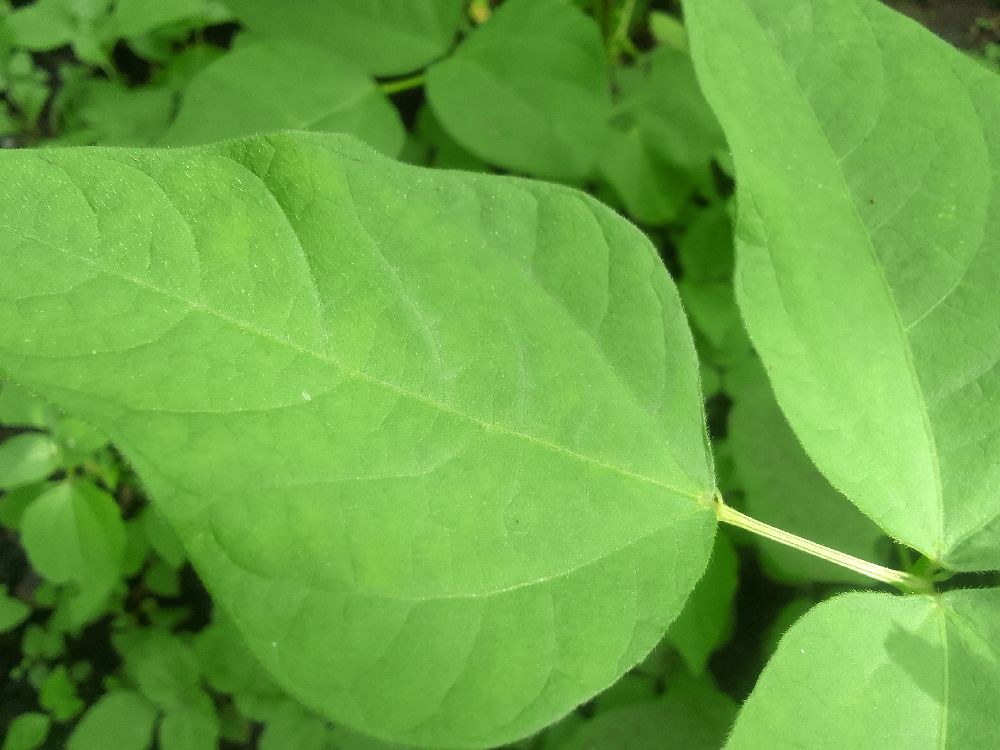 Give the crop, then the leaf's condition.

common bean, healthy
